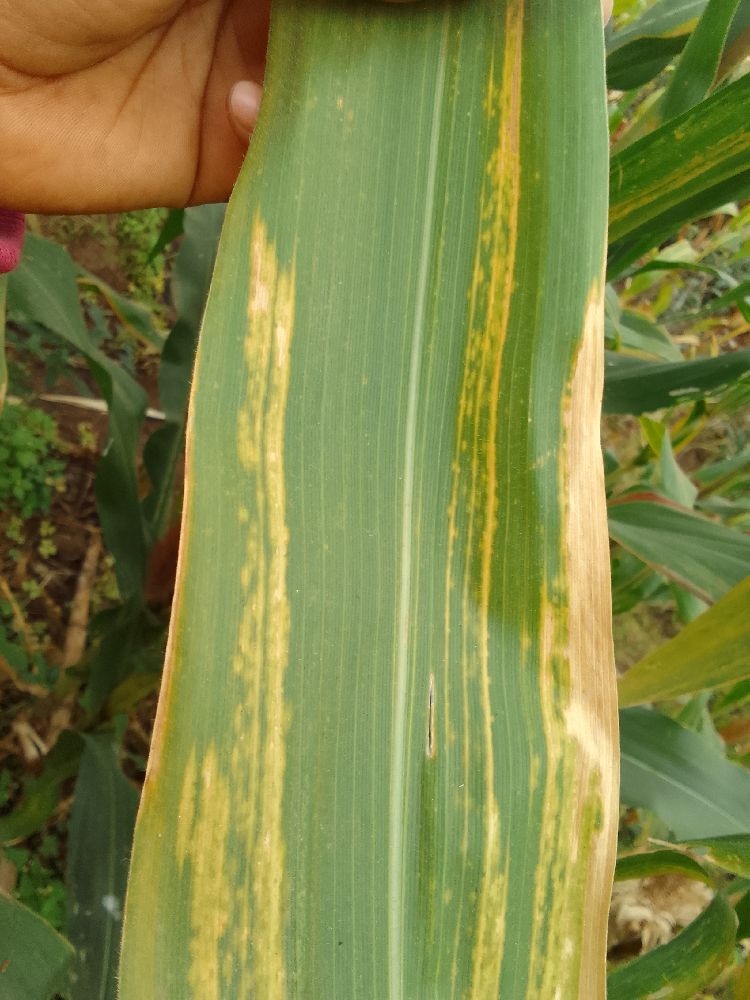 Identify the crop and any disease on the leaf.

maize, maize lethal necrosis
